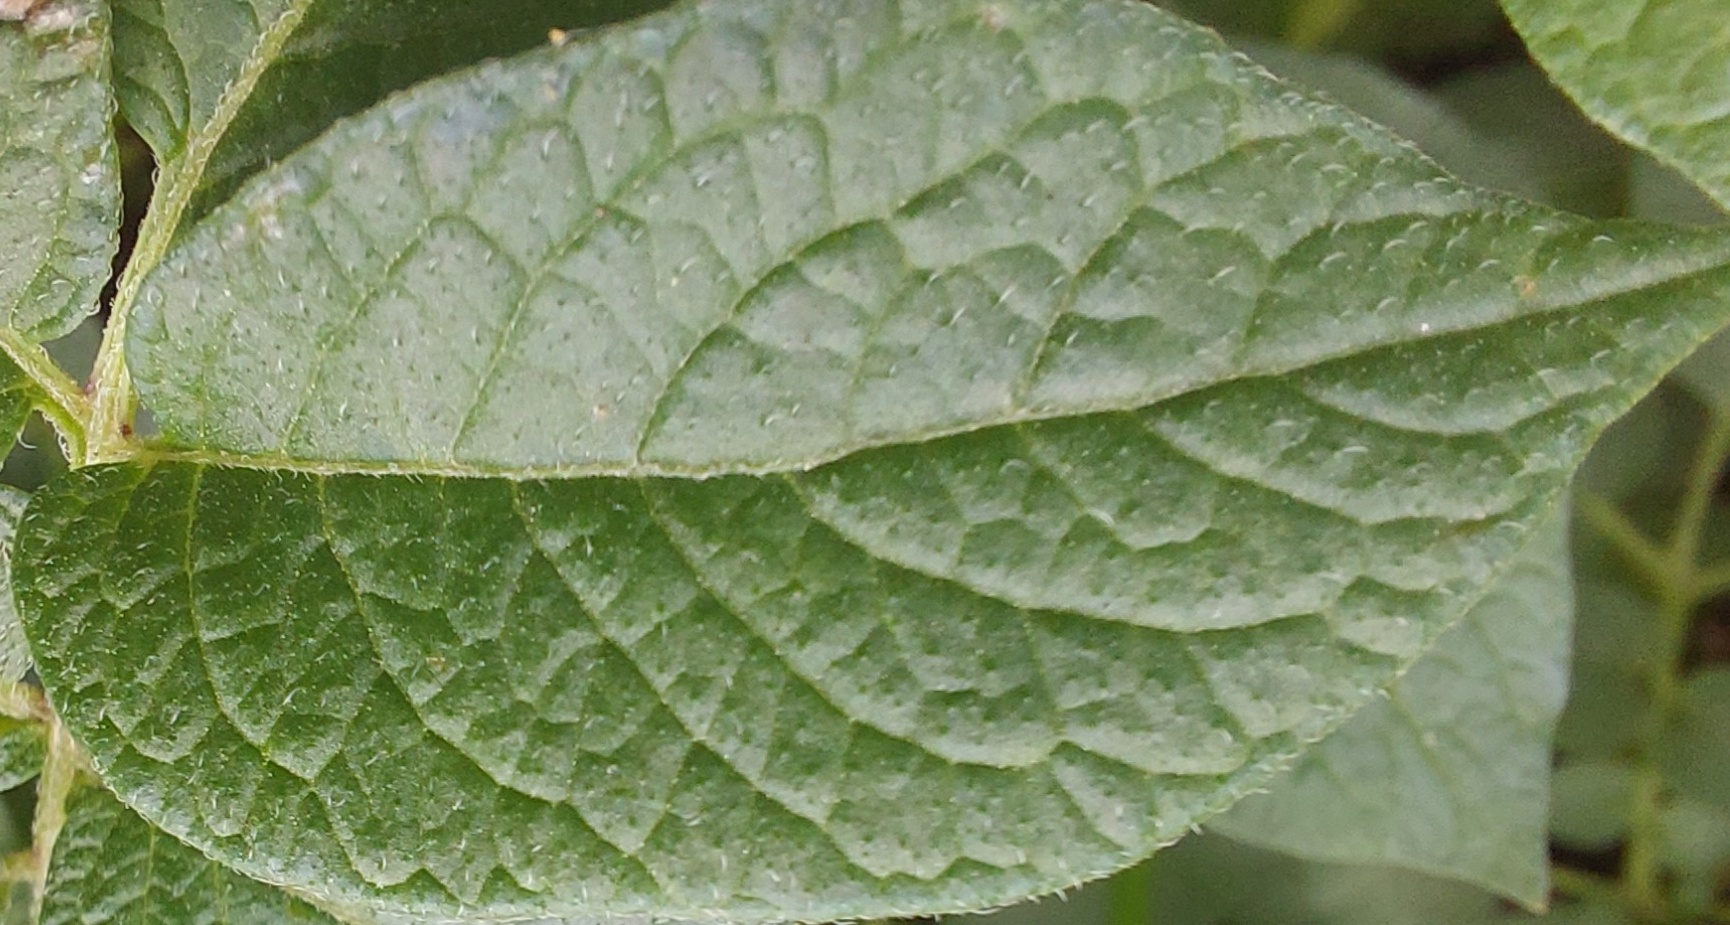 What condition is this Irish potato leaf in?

healthy
